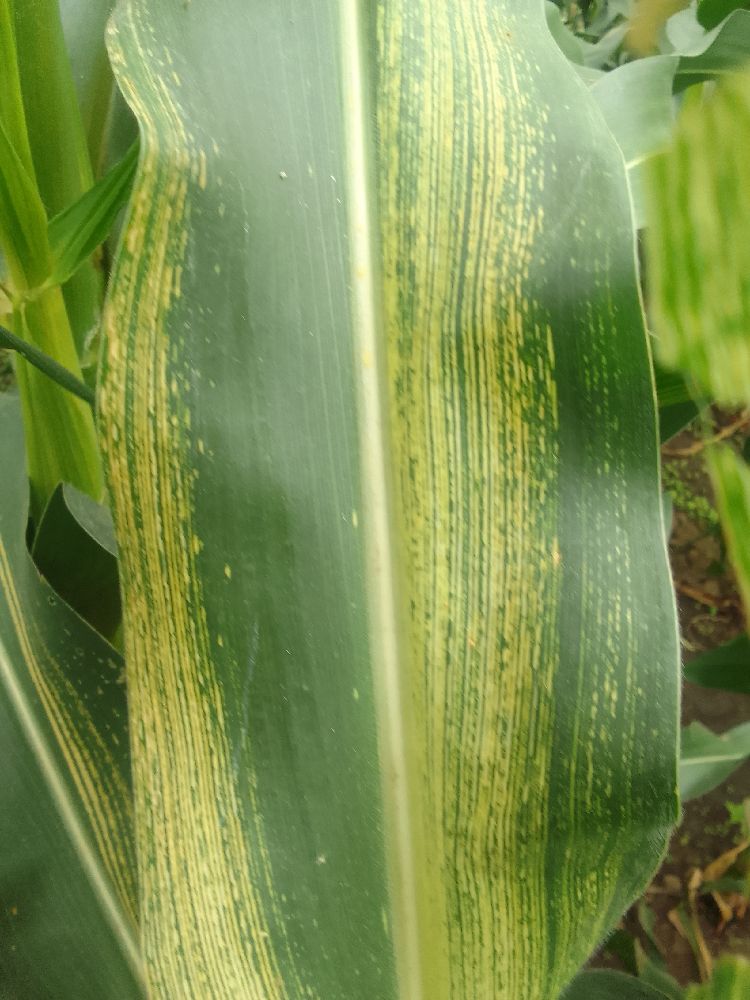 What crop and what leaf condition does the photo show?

maize, maize streak virus
